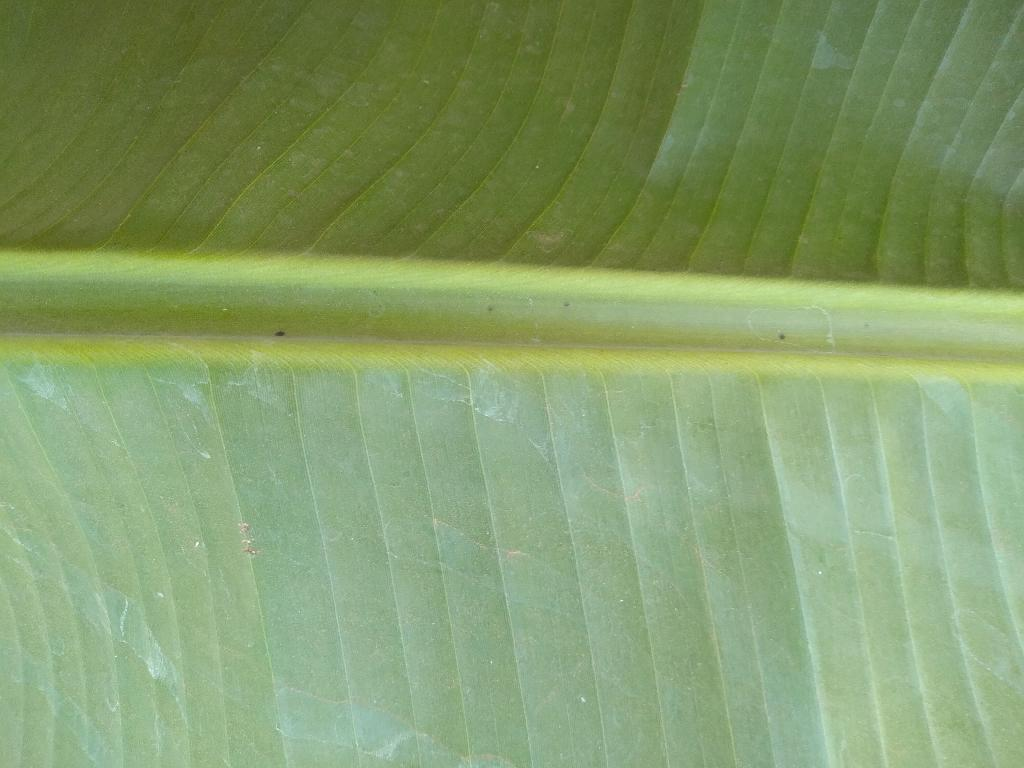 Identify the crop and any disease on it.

banana, healthy
